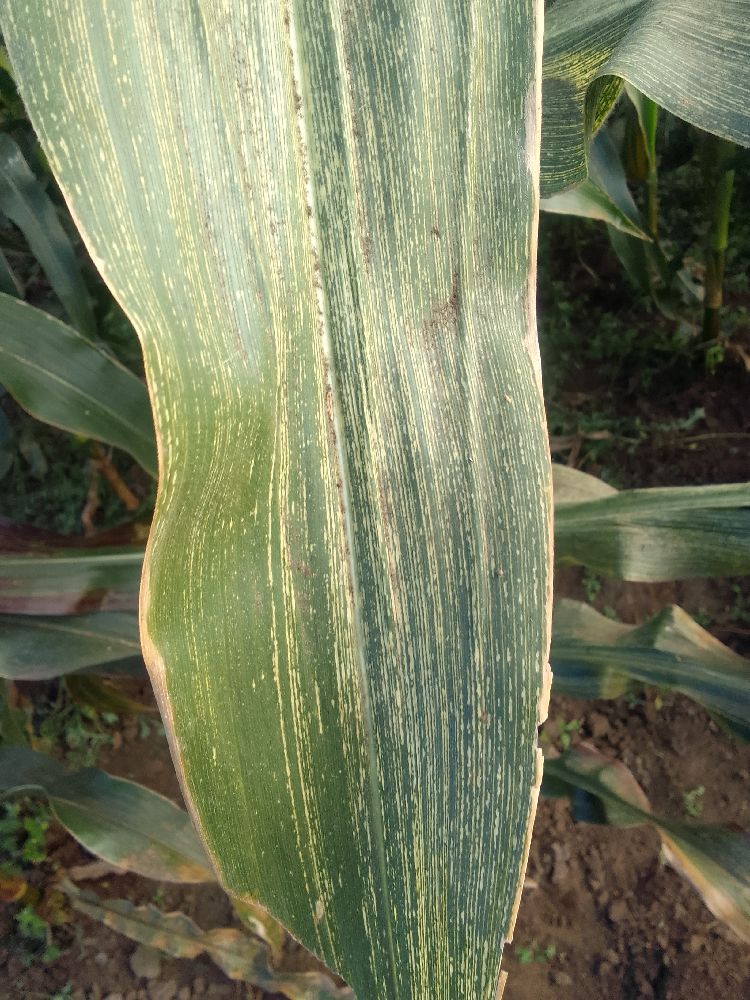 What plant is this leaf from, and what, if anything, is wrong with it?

maize, maize streak virus
